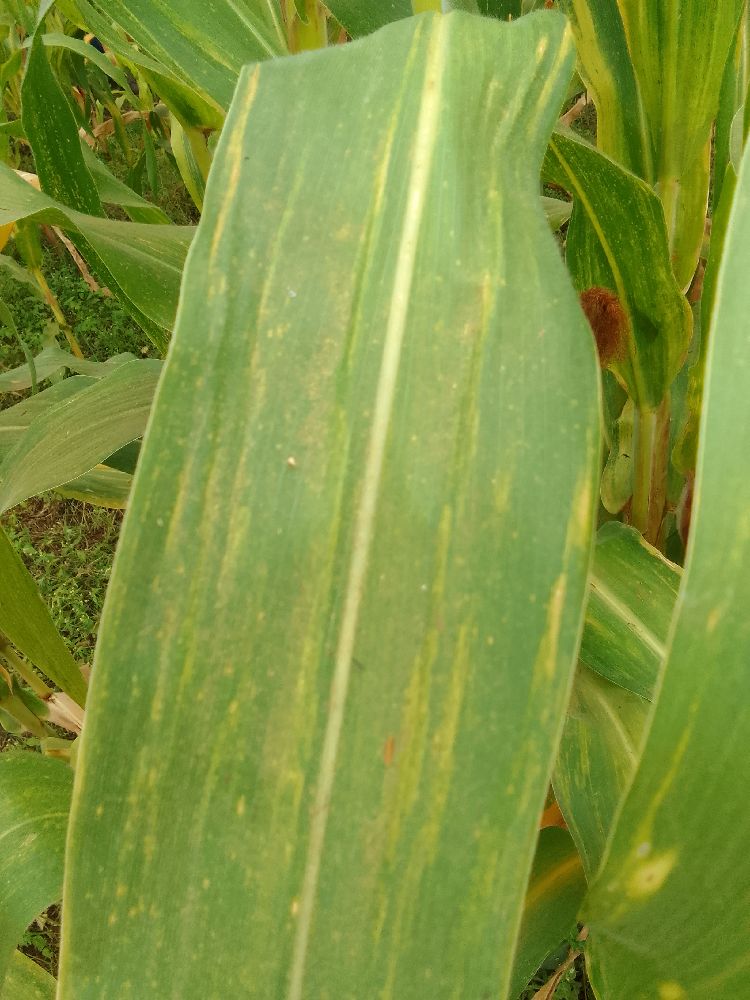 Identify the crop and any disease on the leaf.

maize, maize lethal necrosis
